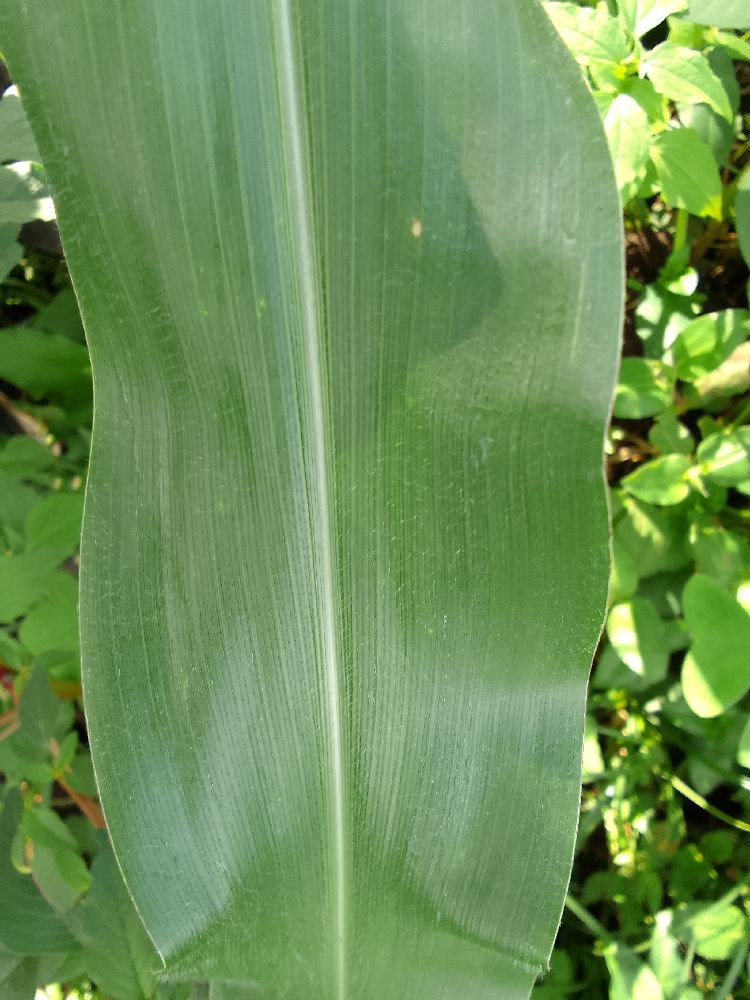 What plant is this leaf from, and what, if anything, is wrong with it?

maize, healthy
